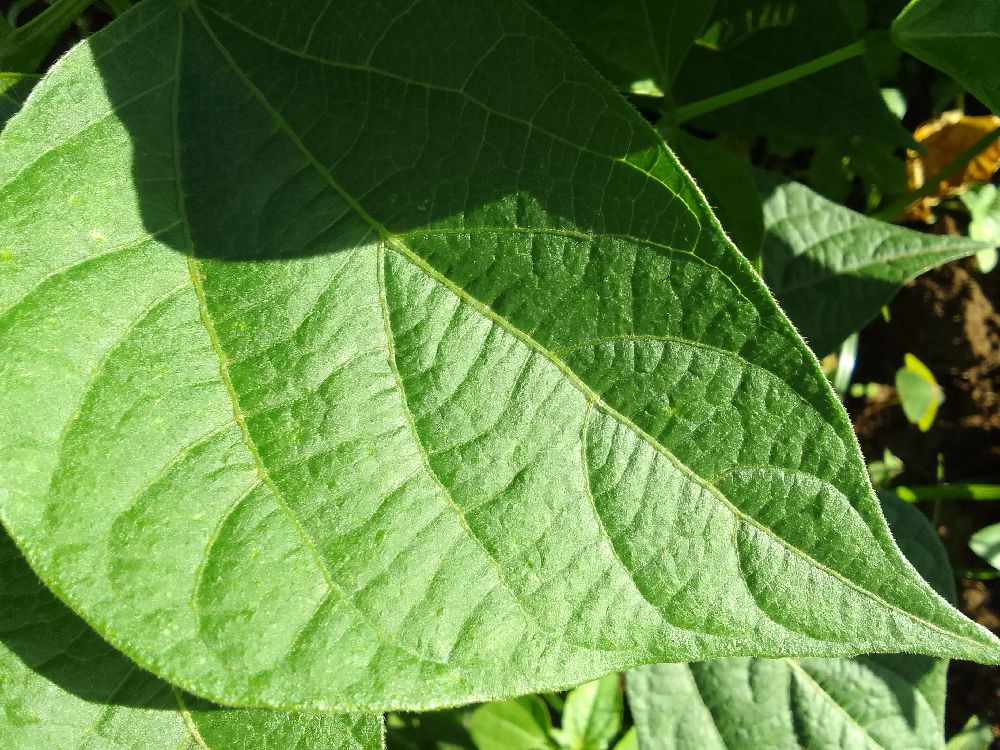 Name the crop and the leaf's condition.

common bean, healthy
